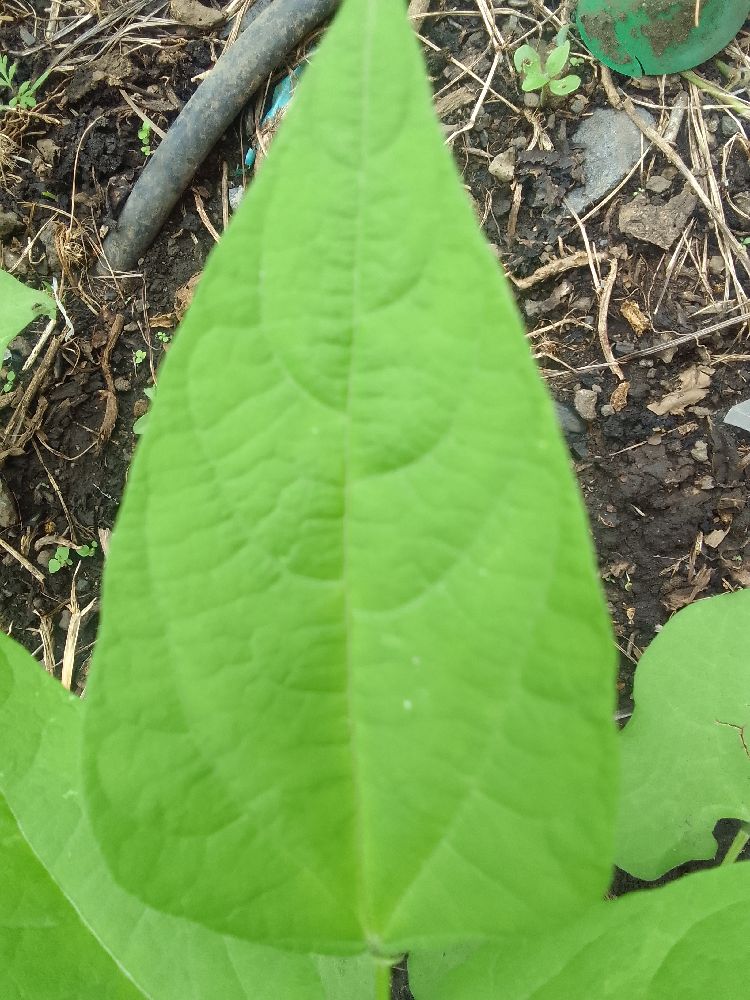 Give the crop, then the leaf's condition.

common bean, healthy
